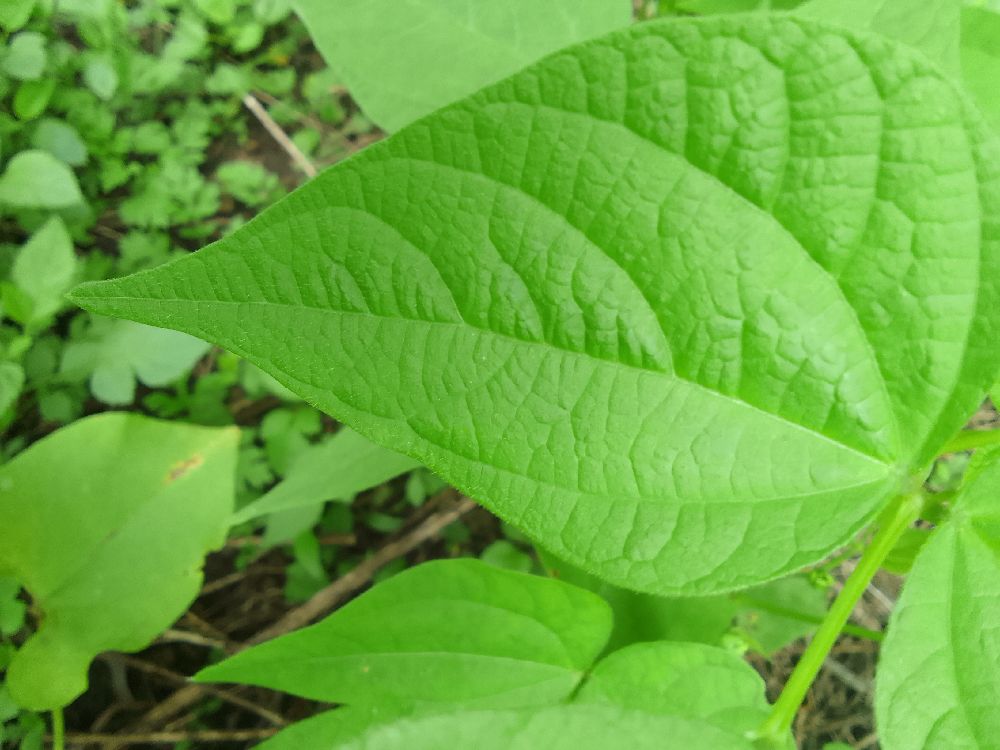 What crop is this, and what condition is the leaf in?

common bean, healthy
